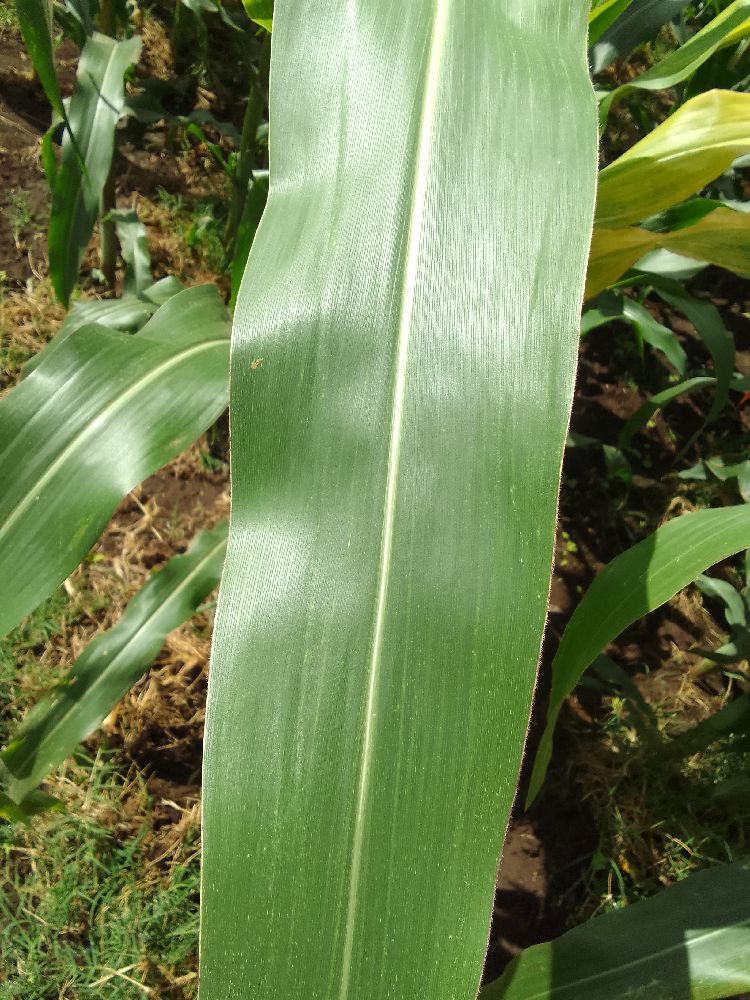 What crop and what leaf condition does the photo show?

maize, healthy
